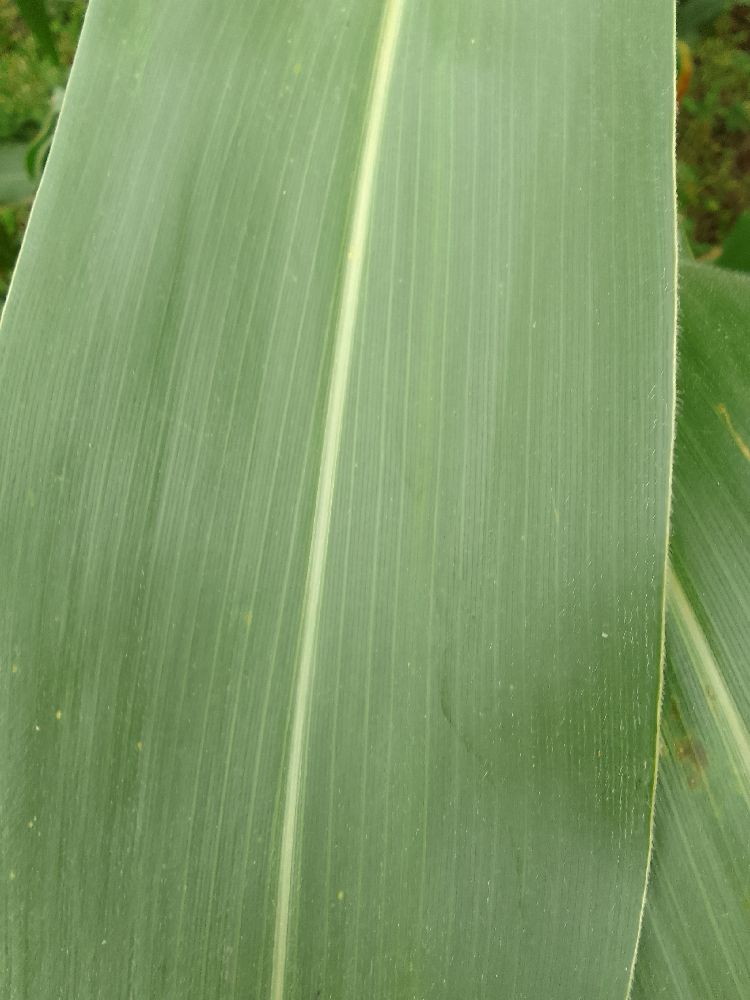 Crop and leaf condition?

maize, healthy
